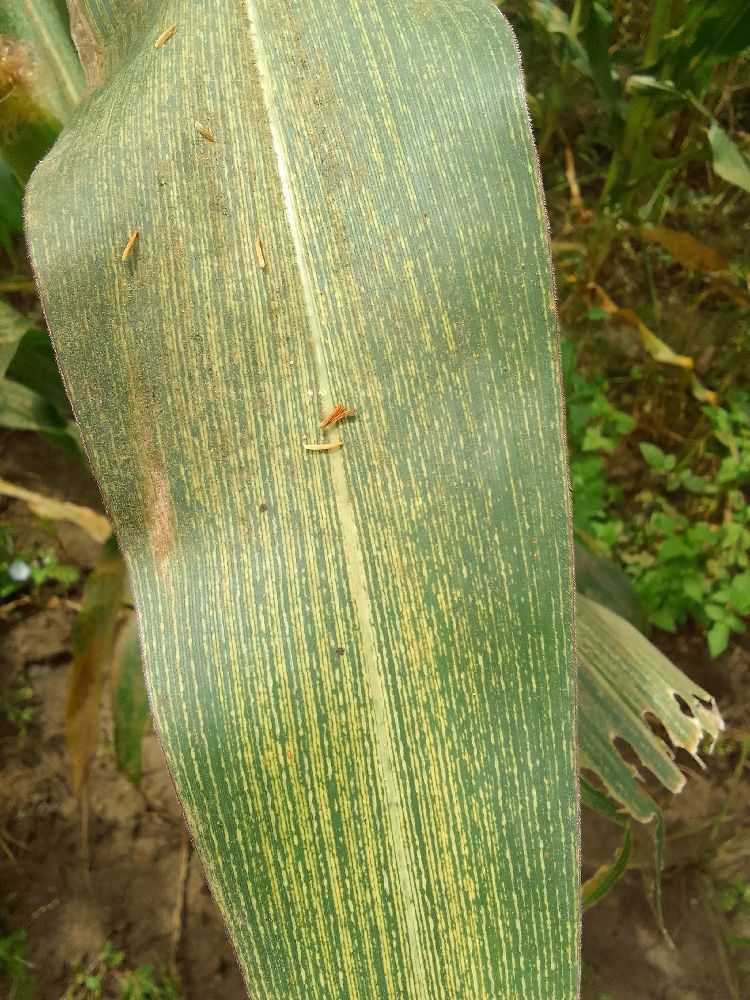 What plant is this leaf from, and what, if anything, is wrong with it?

maize, maize streak virus
